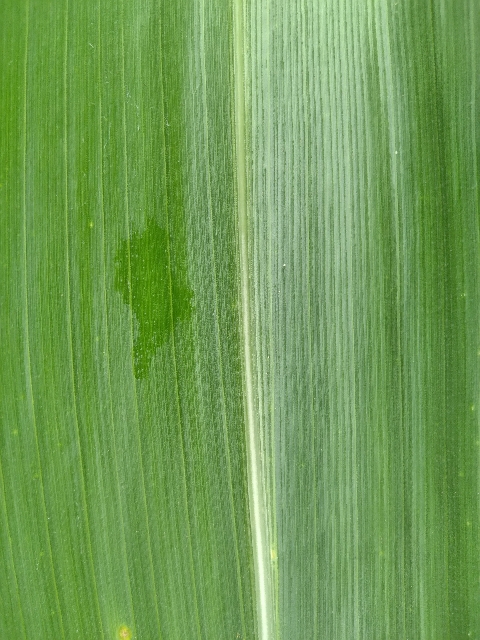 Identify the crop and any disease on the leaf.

maize, healthy
